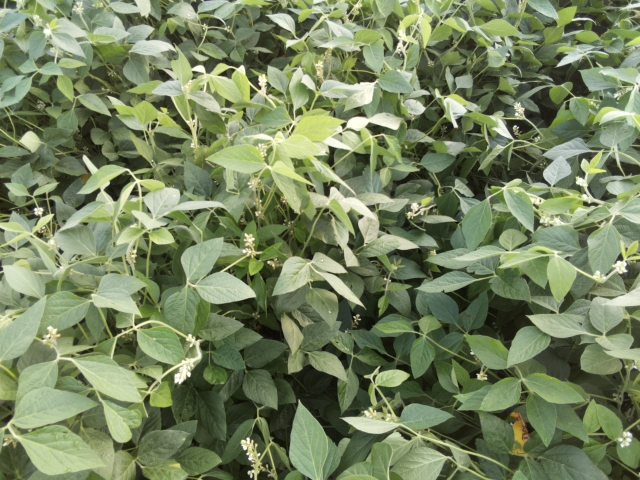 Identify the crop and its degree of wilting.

soybean, leaves with no wilting
